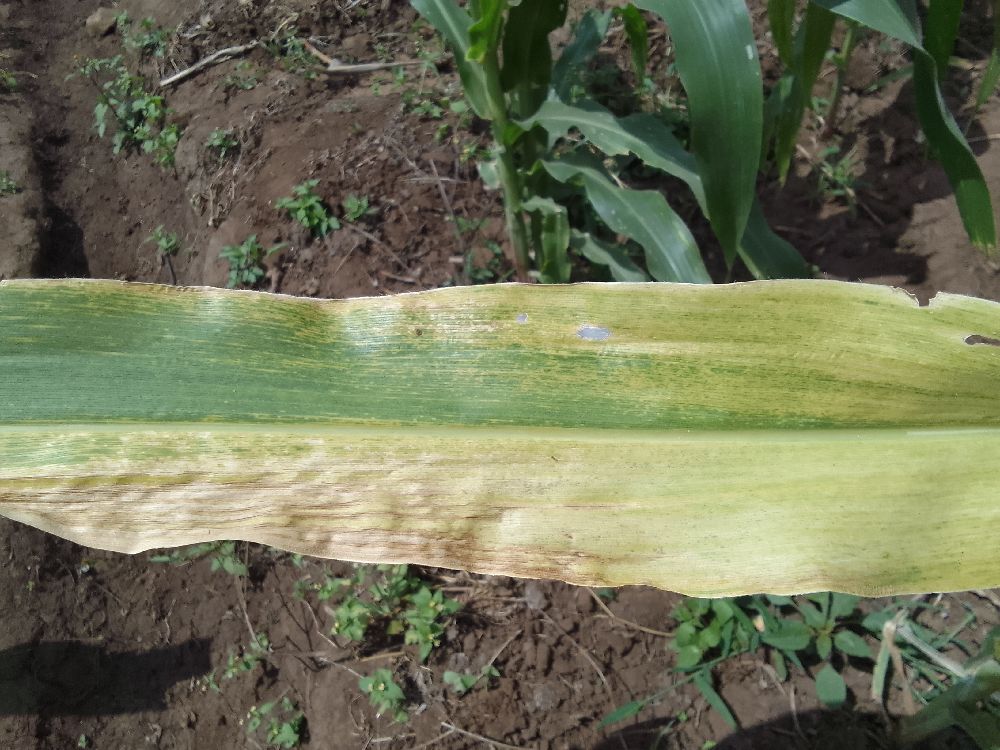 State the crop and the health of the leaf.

maize, maize lethal necrosis
